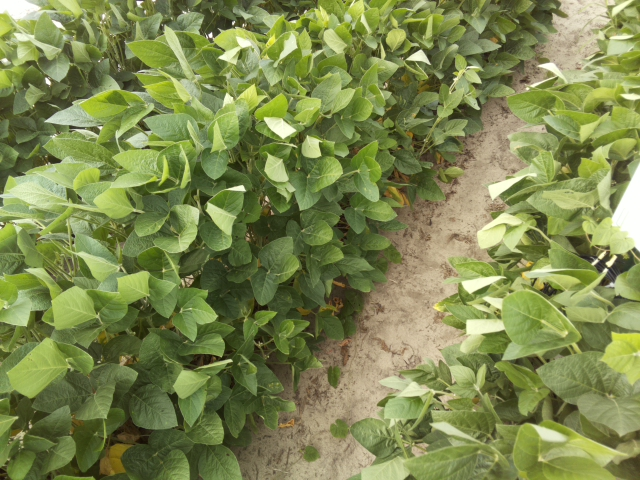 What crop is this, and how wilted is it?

soybean, leaflets folding inward at secondary pulvinus with no turgor loss in leaflets or petioles
